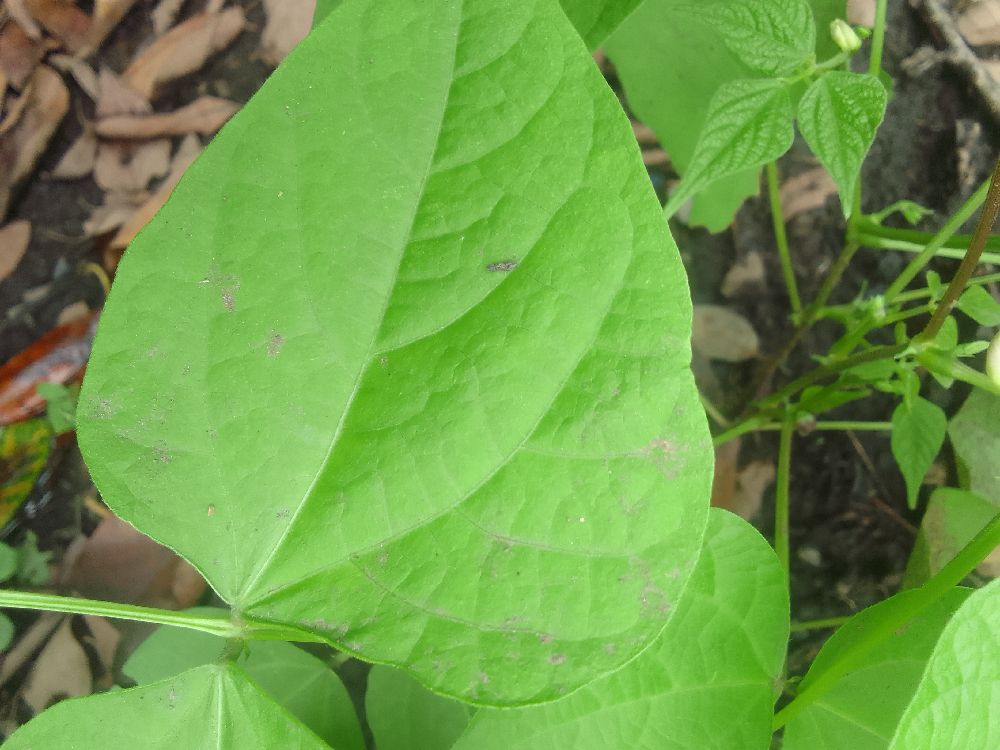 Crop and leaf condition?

common bean, healthy
